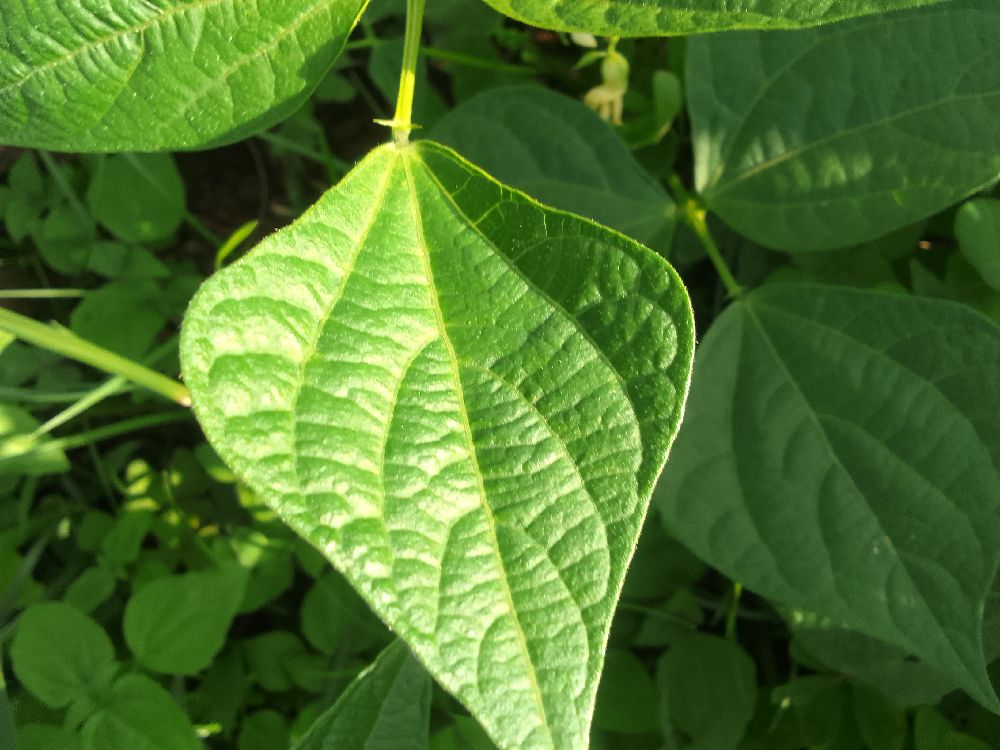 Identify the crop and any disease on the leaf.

common bean, healthy
